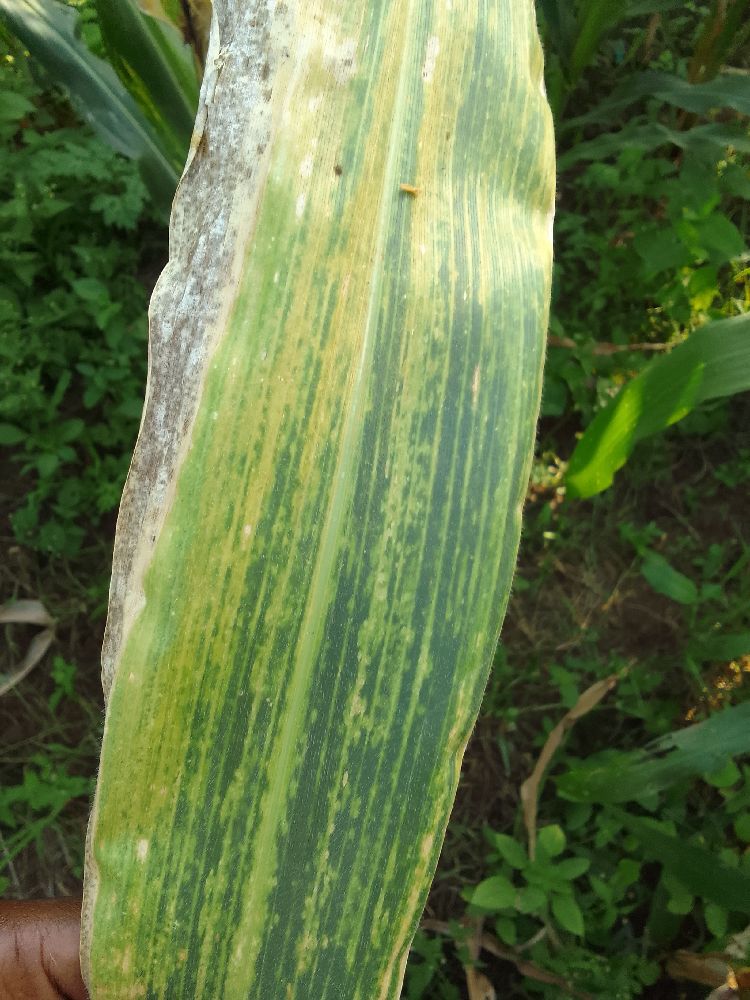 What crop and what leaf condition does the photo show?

maize, maize lethal necrosis
